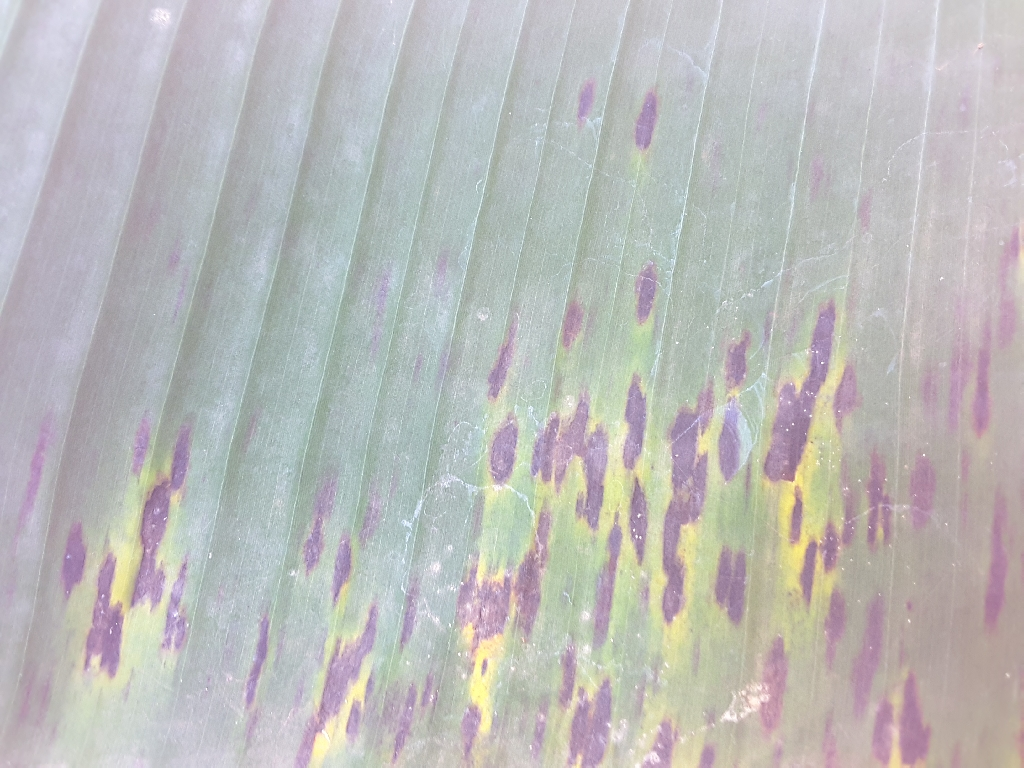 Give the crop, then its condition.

banana, black sigatoka
